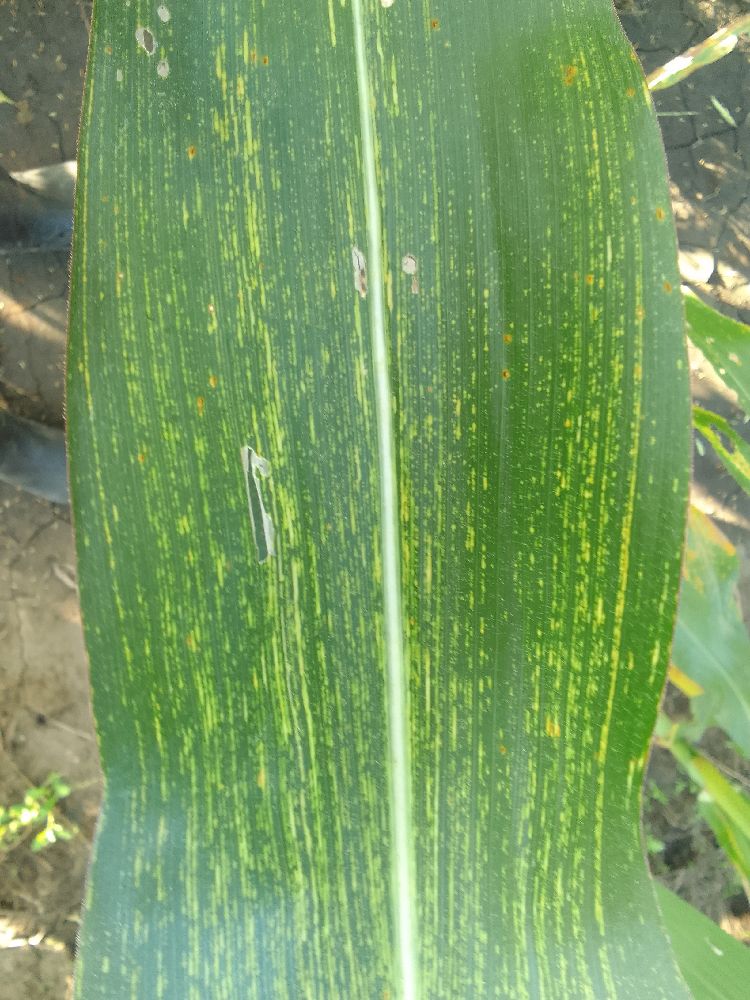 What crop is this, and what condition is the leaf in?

maize, maize streak virus
